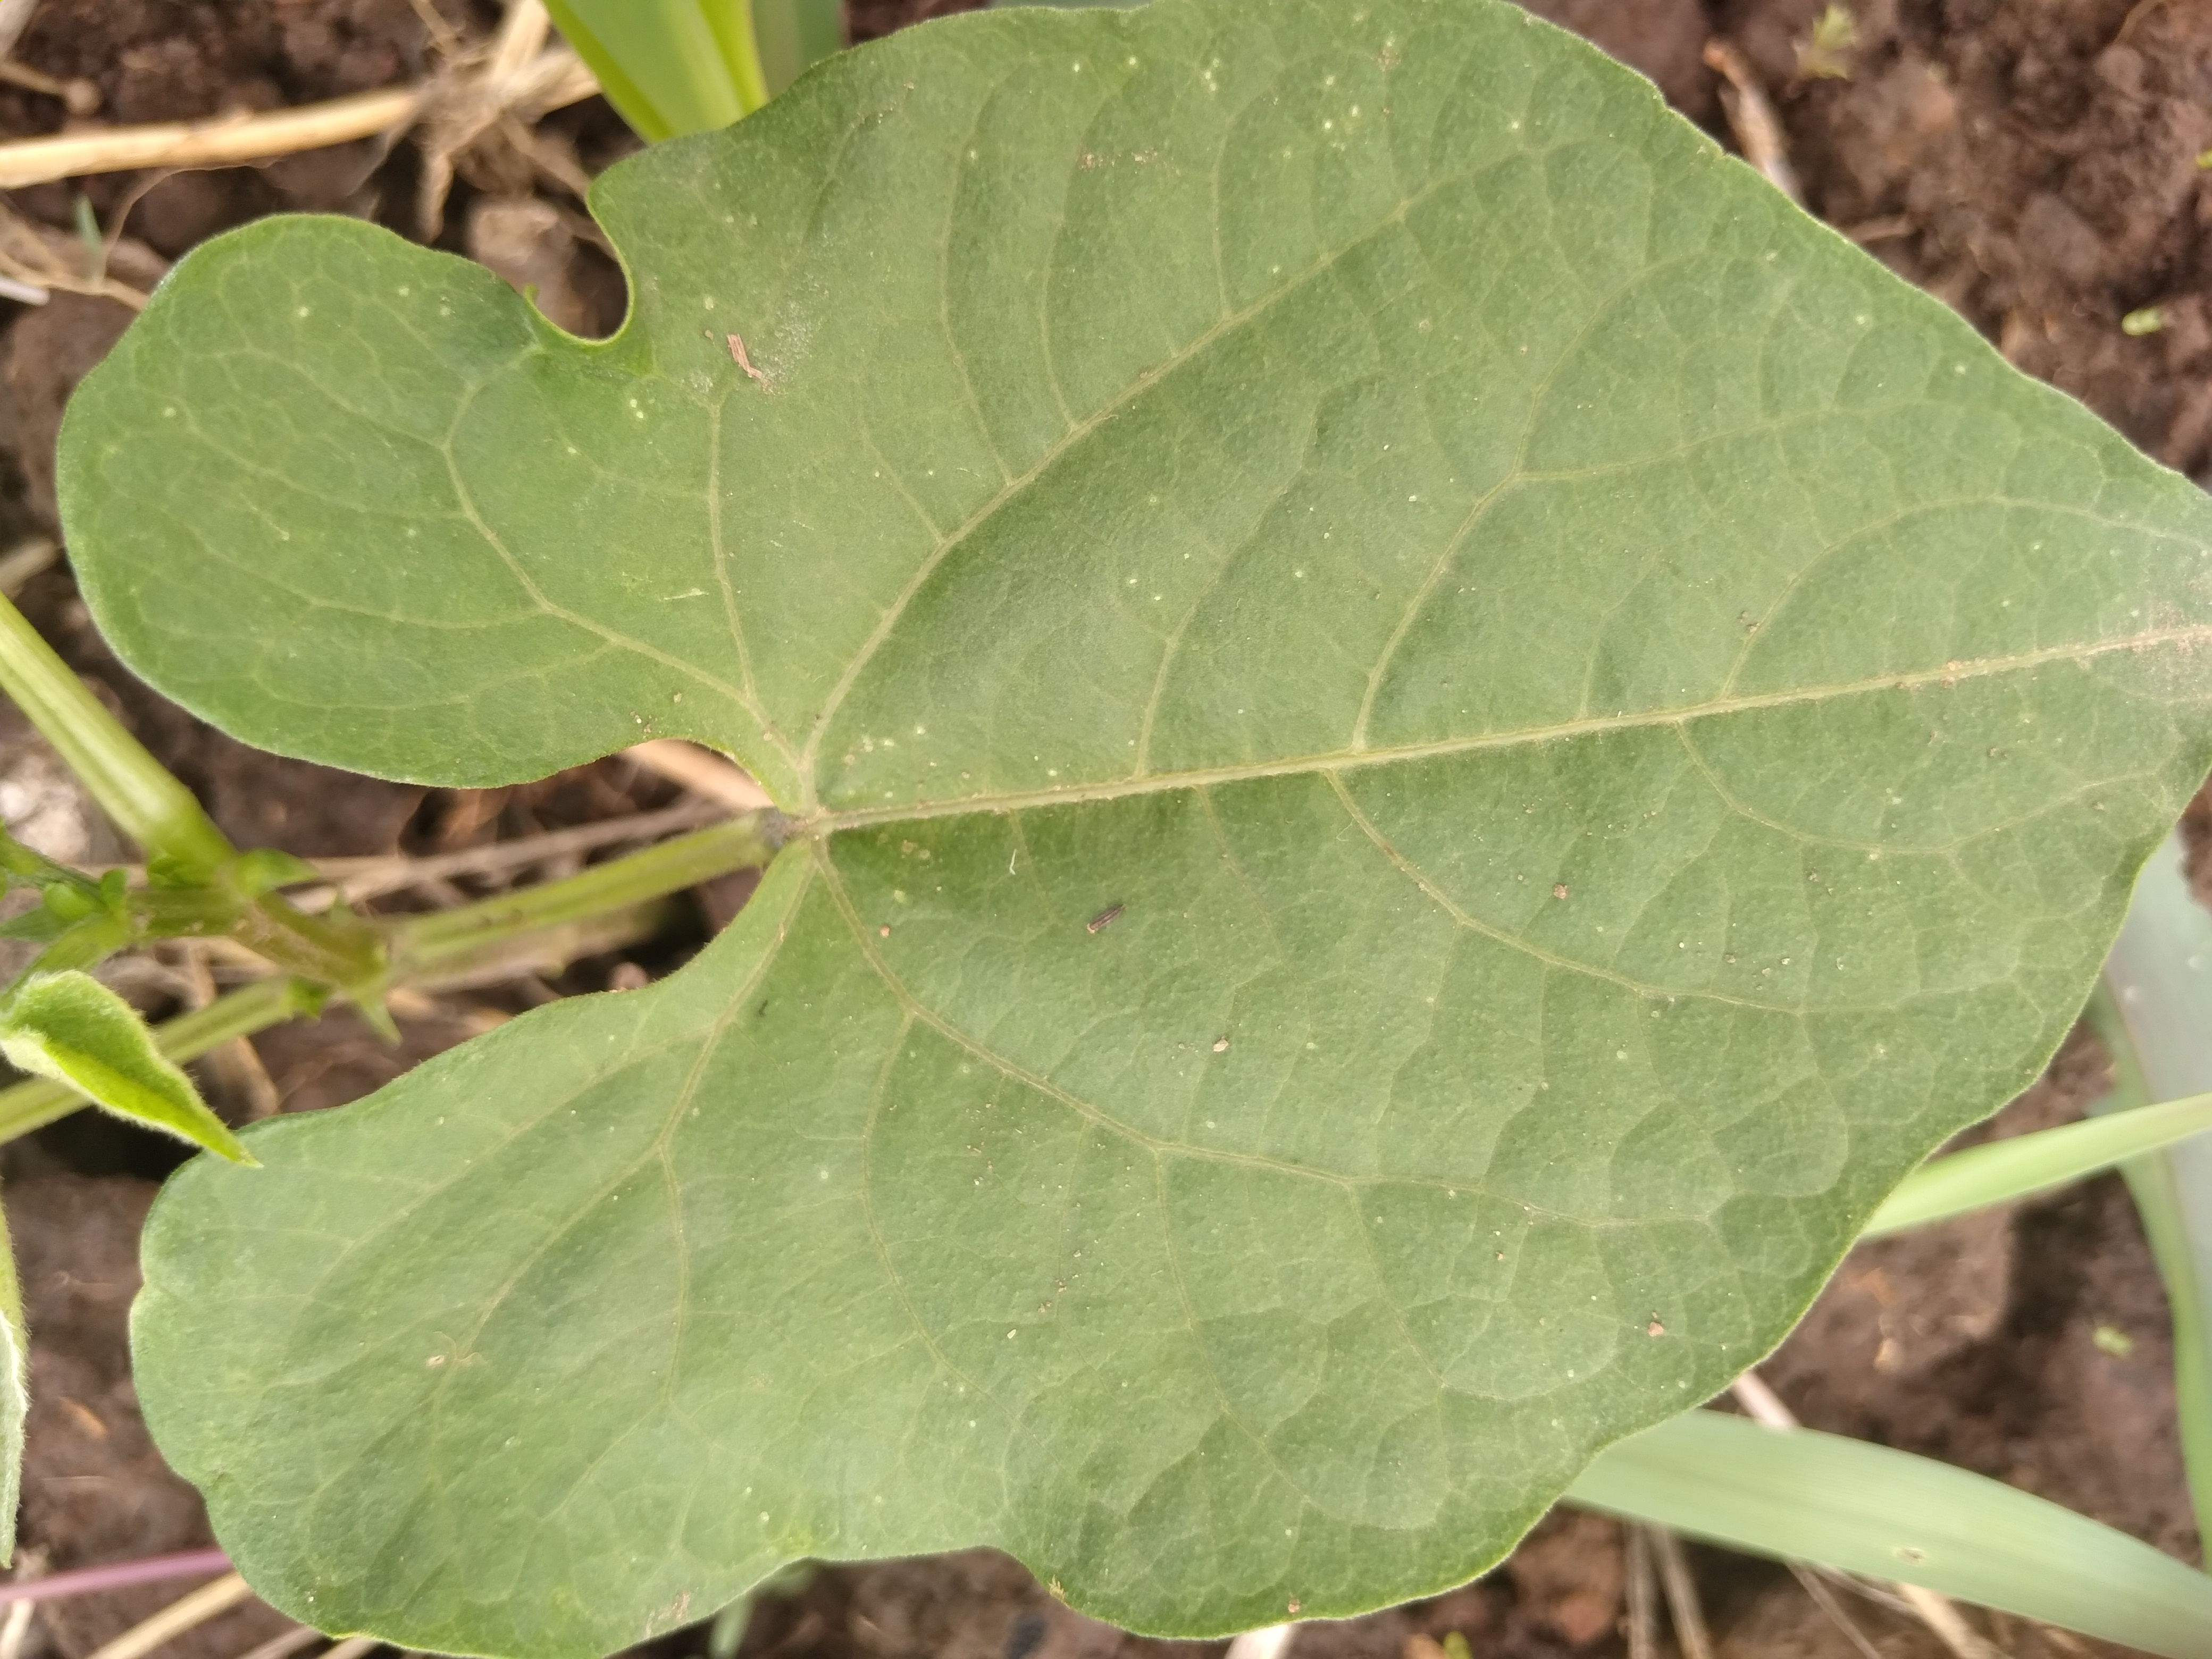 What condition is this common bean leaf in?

healthy
